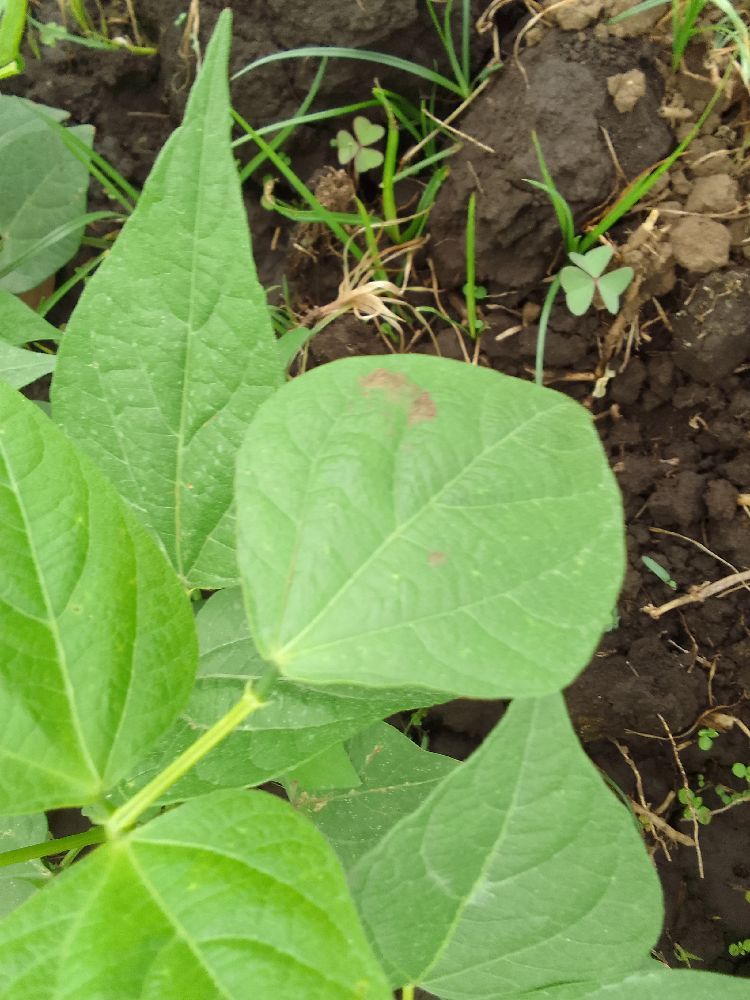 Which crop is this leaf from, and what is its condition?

common bean, healthy
